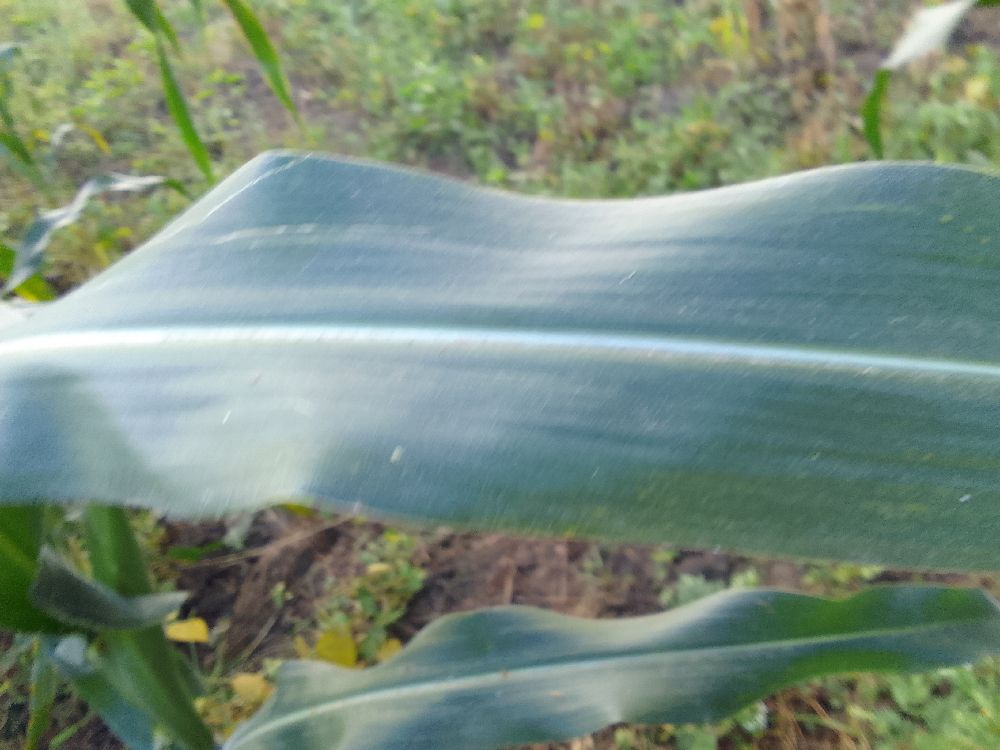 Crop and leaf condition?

maize, healthy
